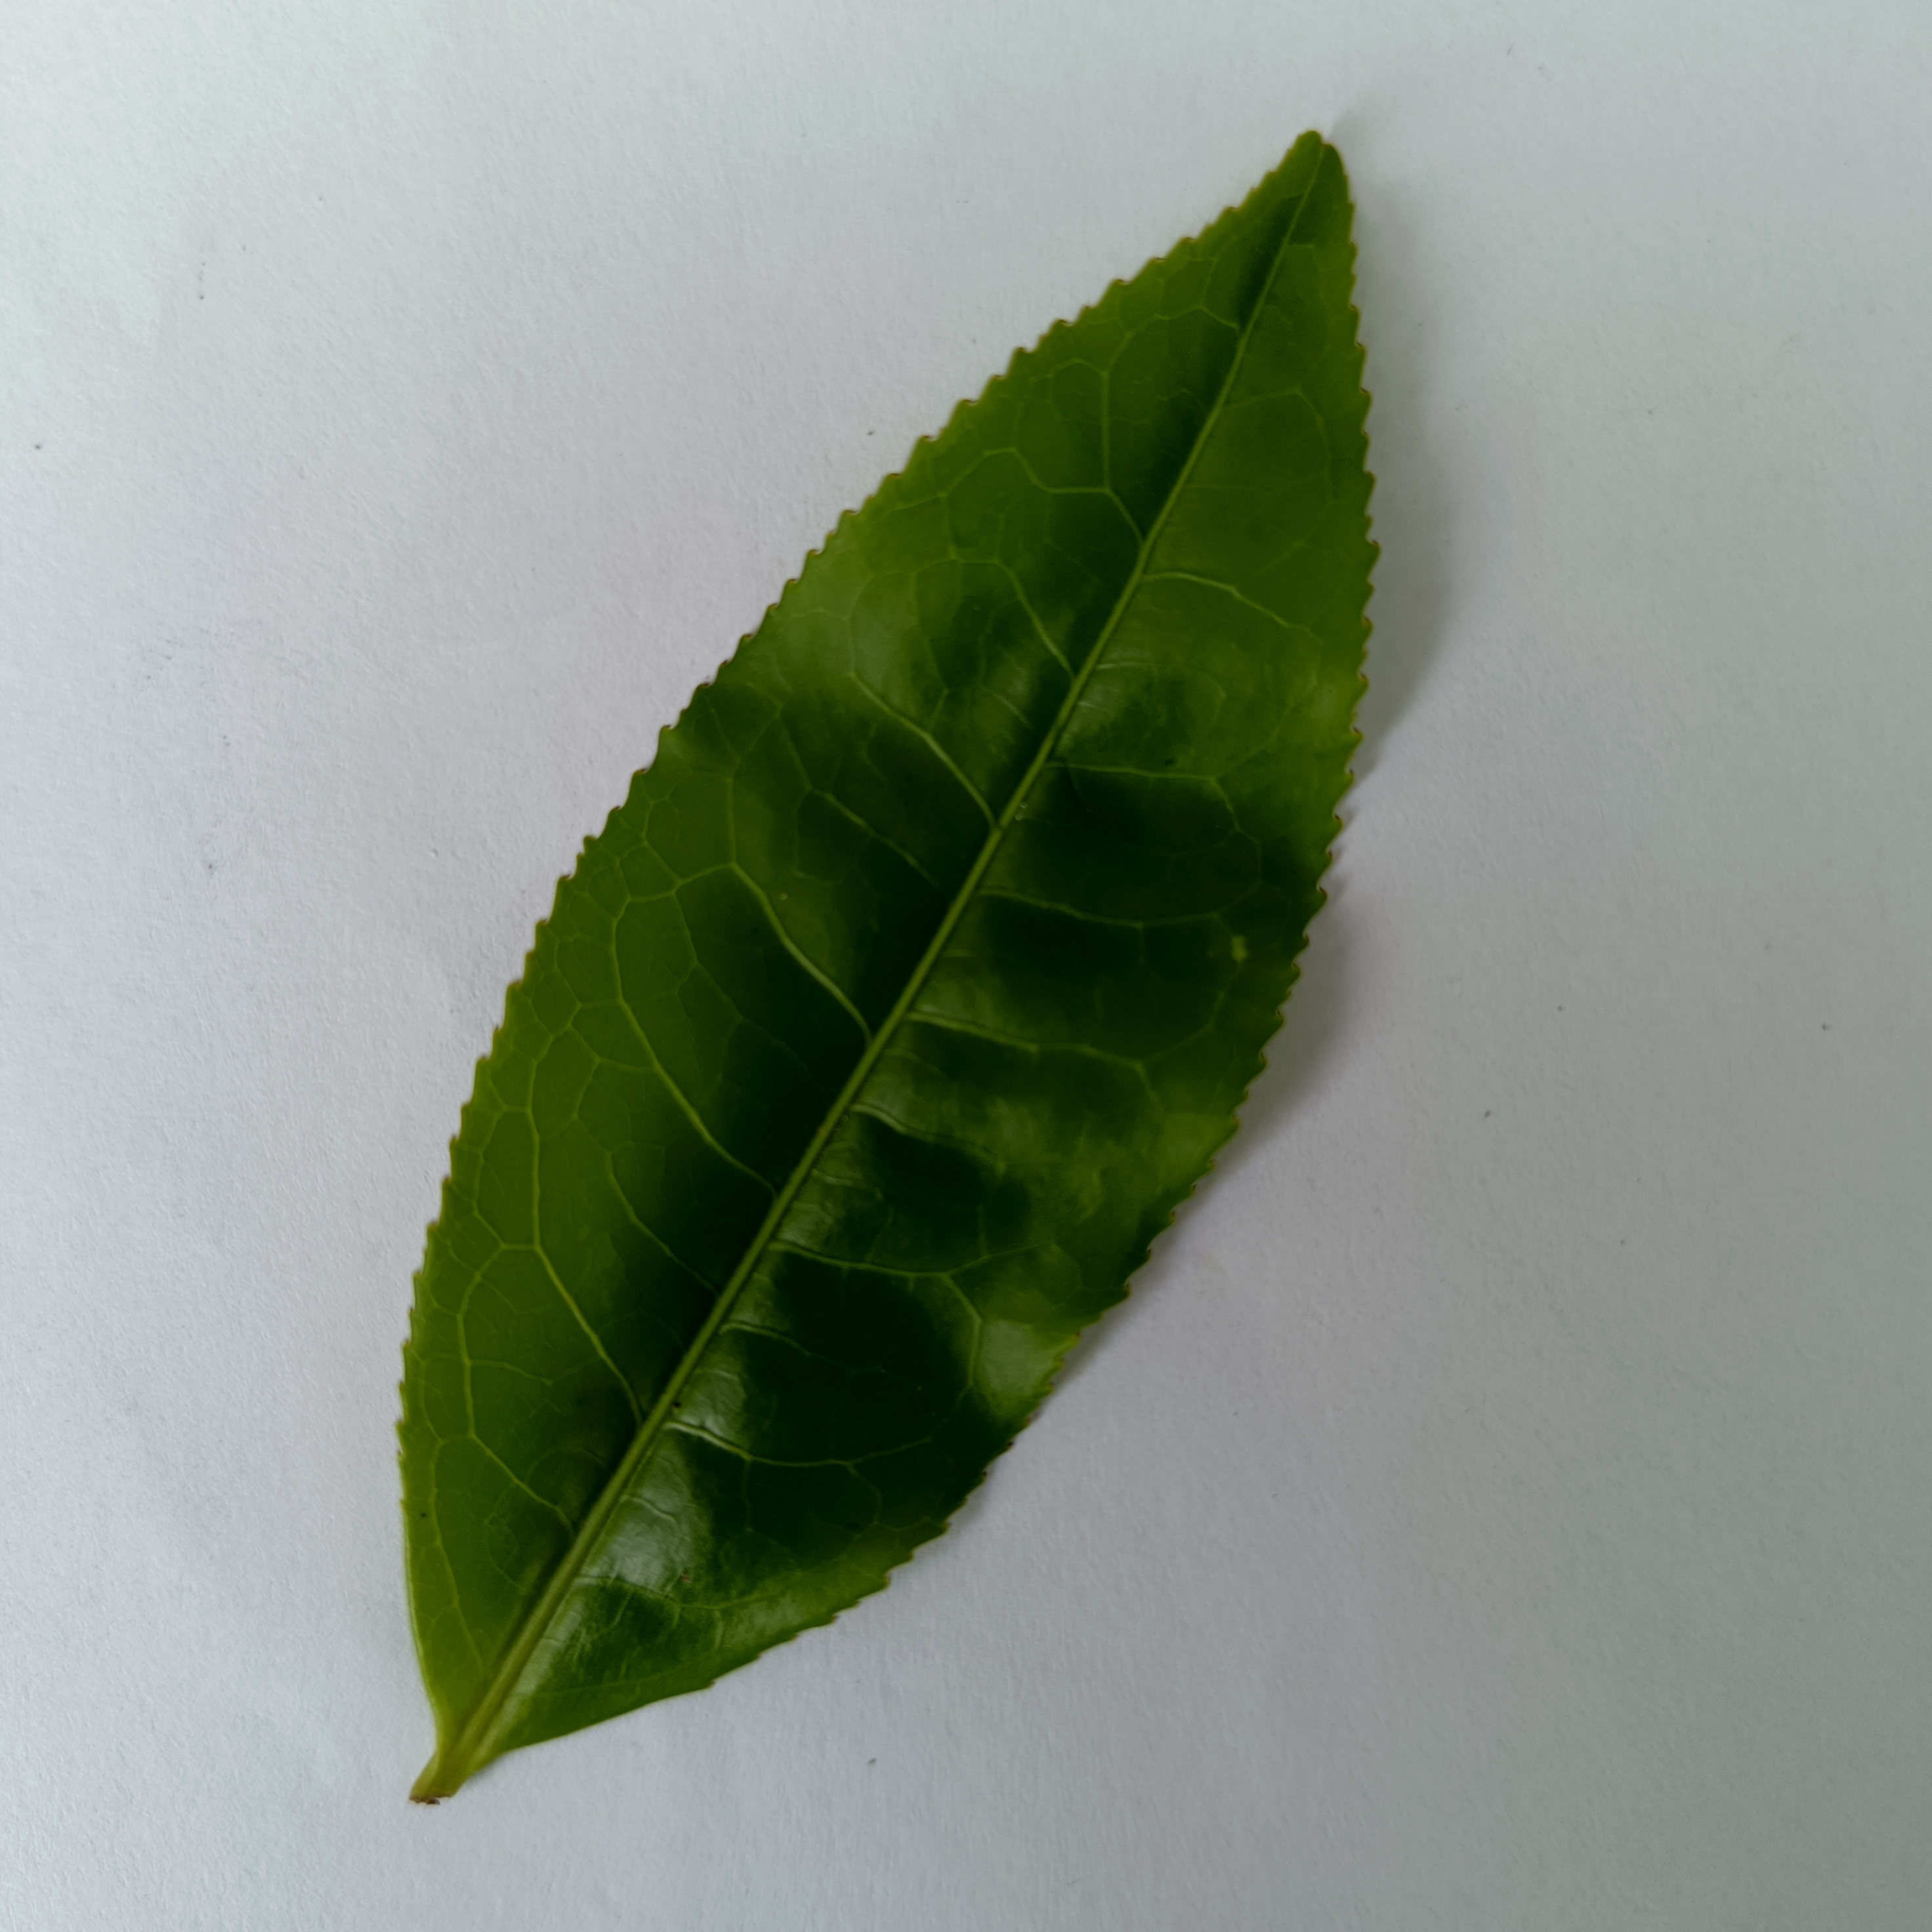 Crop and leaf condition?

tea, healthy
